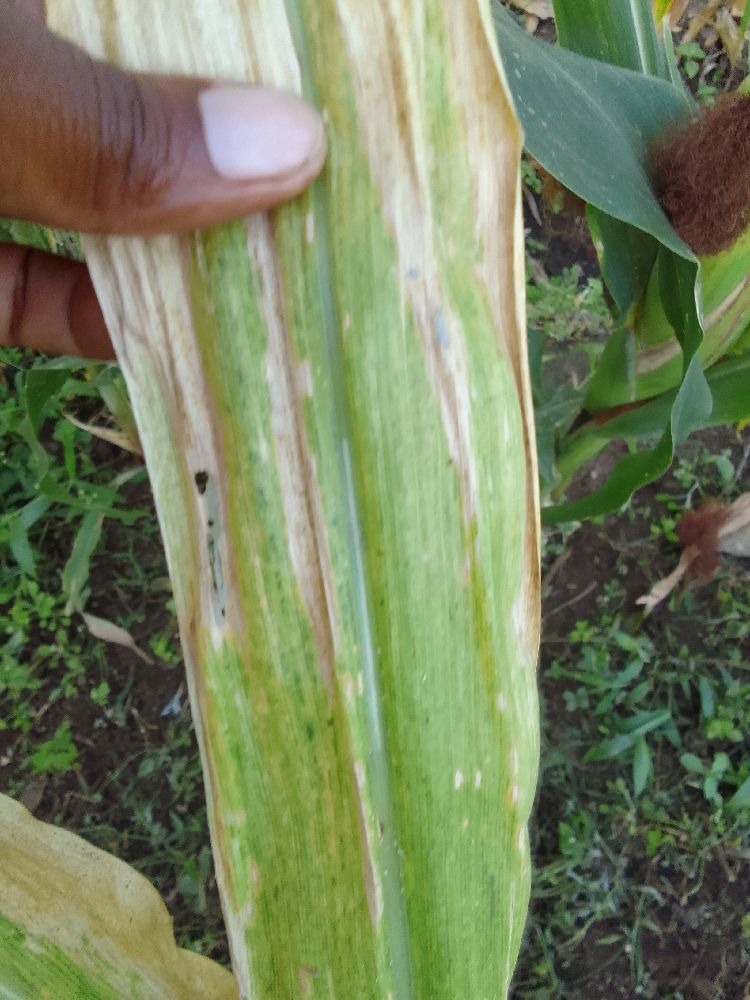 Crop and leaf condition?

maize, maize lethal necrosis
